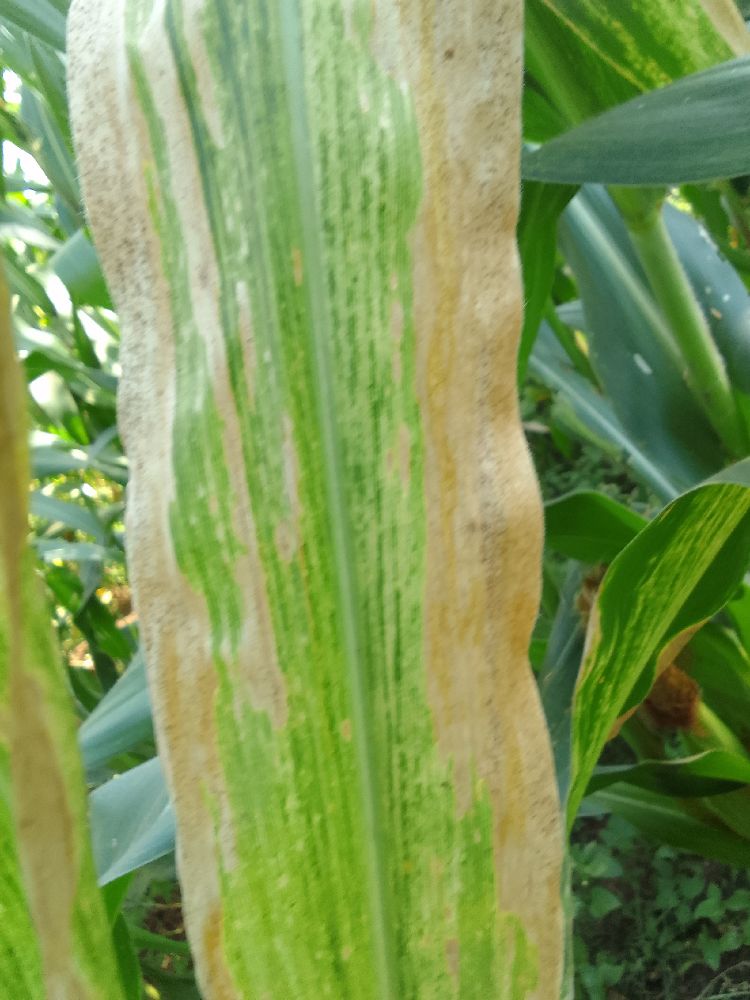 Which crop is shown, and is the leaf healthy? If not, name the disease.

maize, maize lethal necrosis
